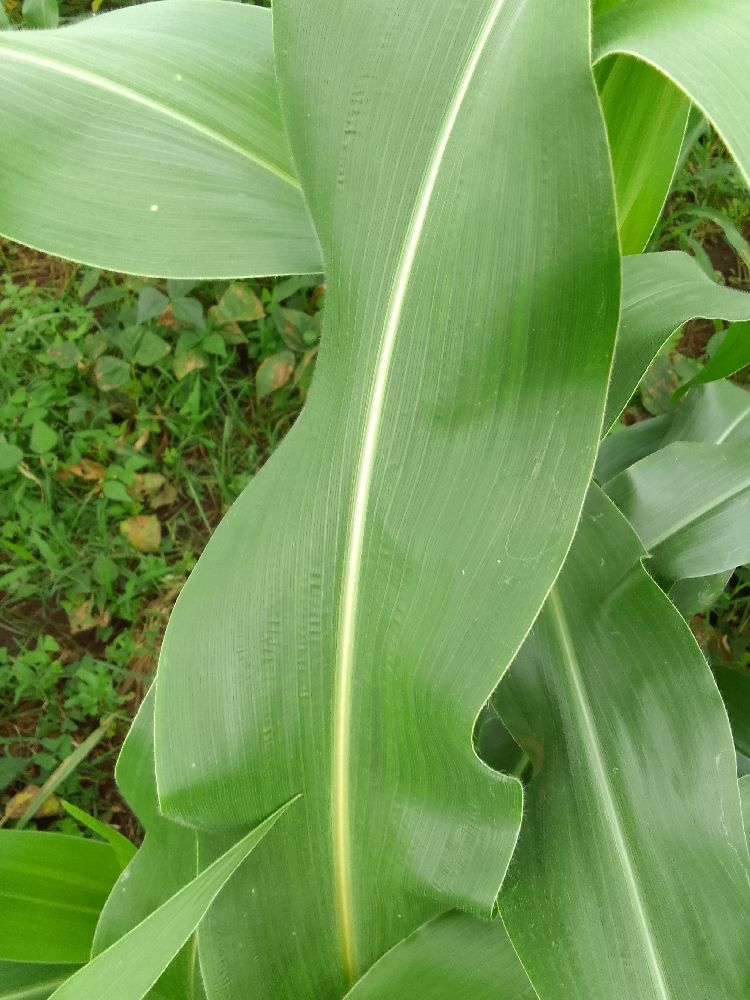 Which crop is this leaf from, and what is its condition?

maize, healthy
